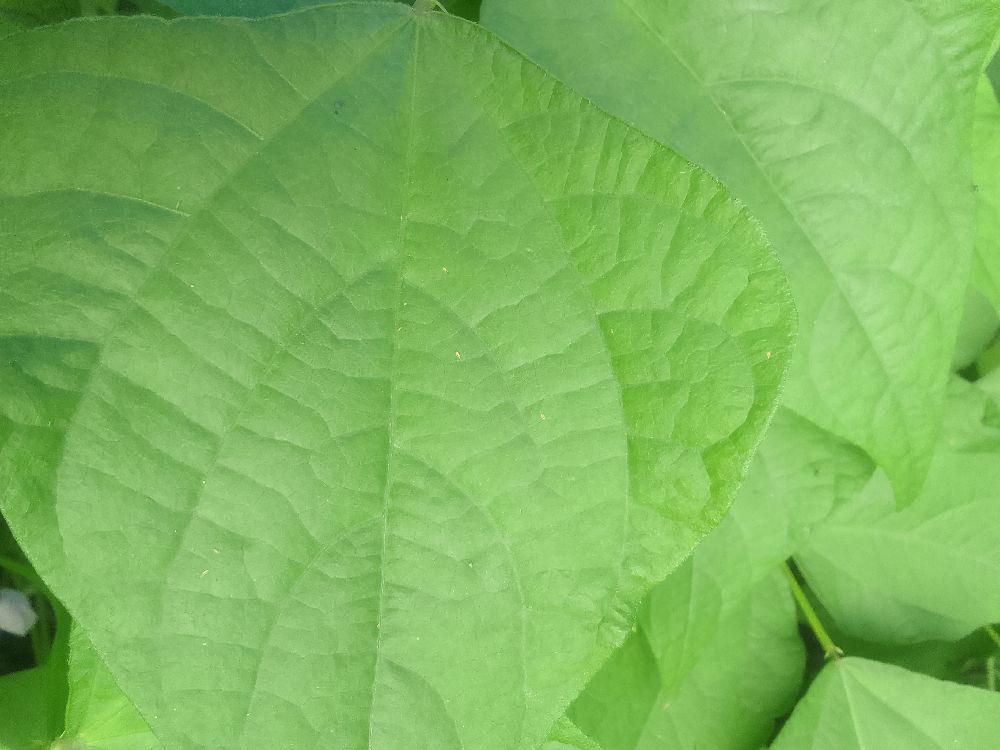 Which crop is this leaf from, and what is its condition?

common bean, healthy
